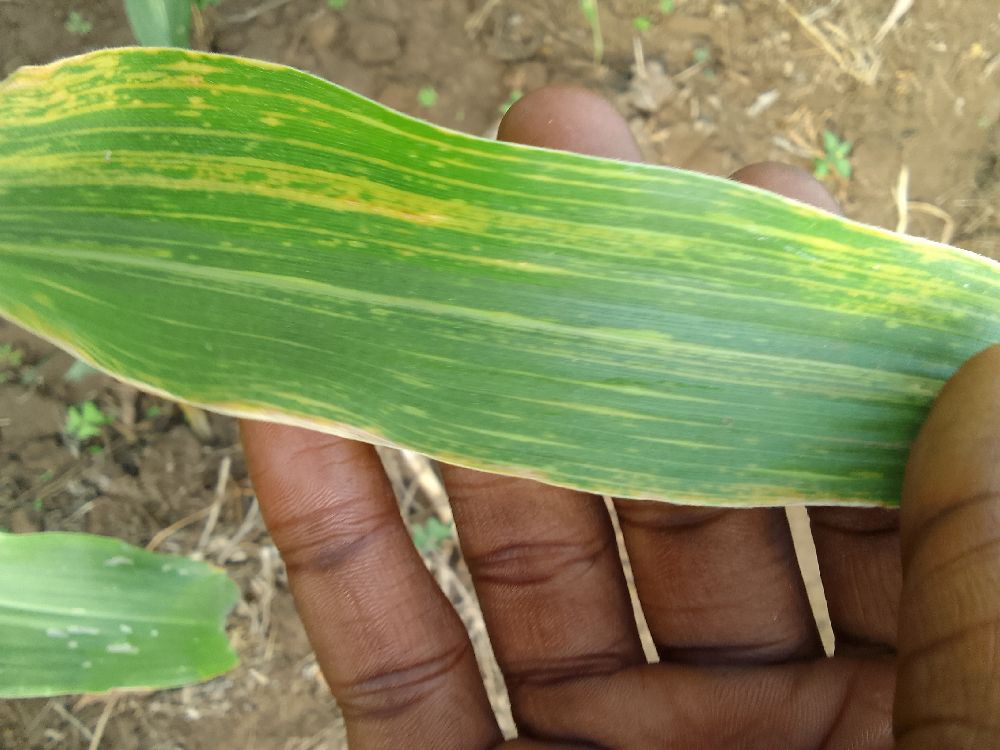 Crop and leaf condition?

maize, maize lethal necrosis
